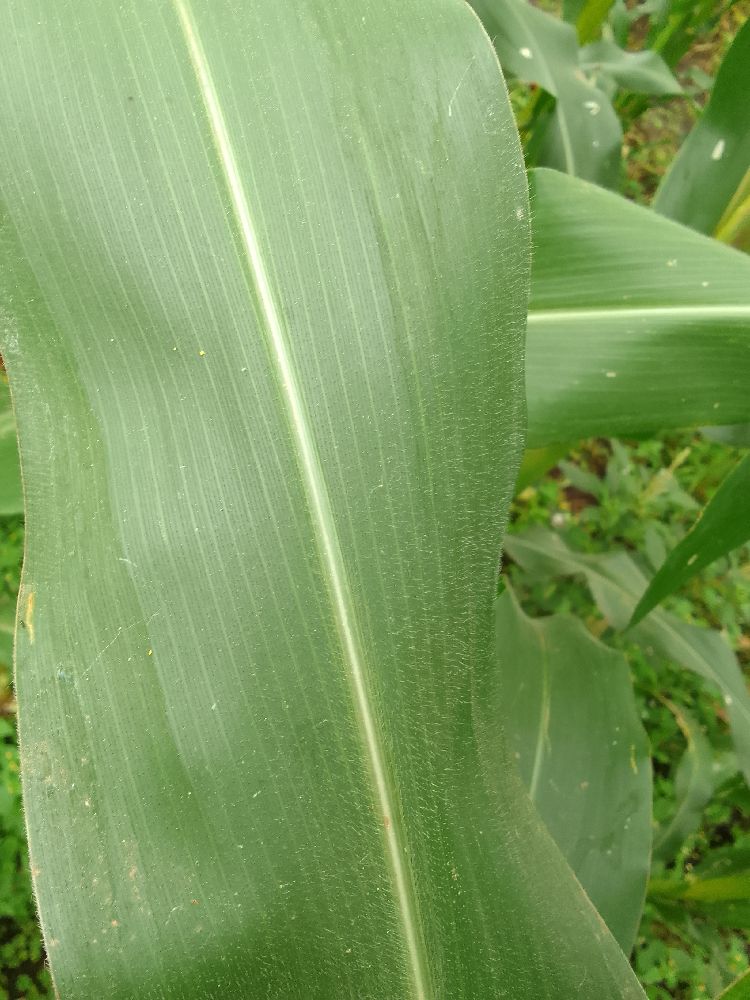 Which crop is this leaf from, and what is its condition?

maize, healthy
